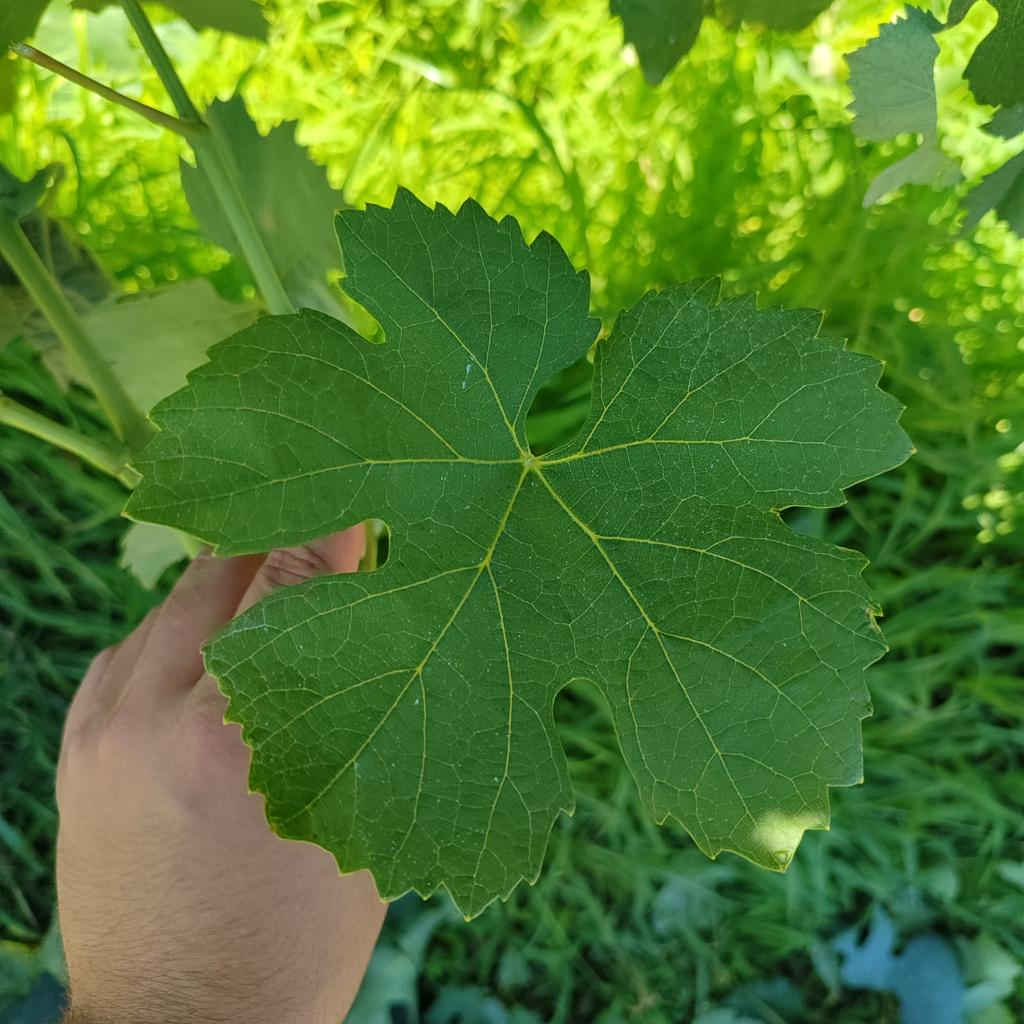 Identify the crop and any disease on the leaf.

grapevine, healthy
